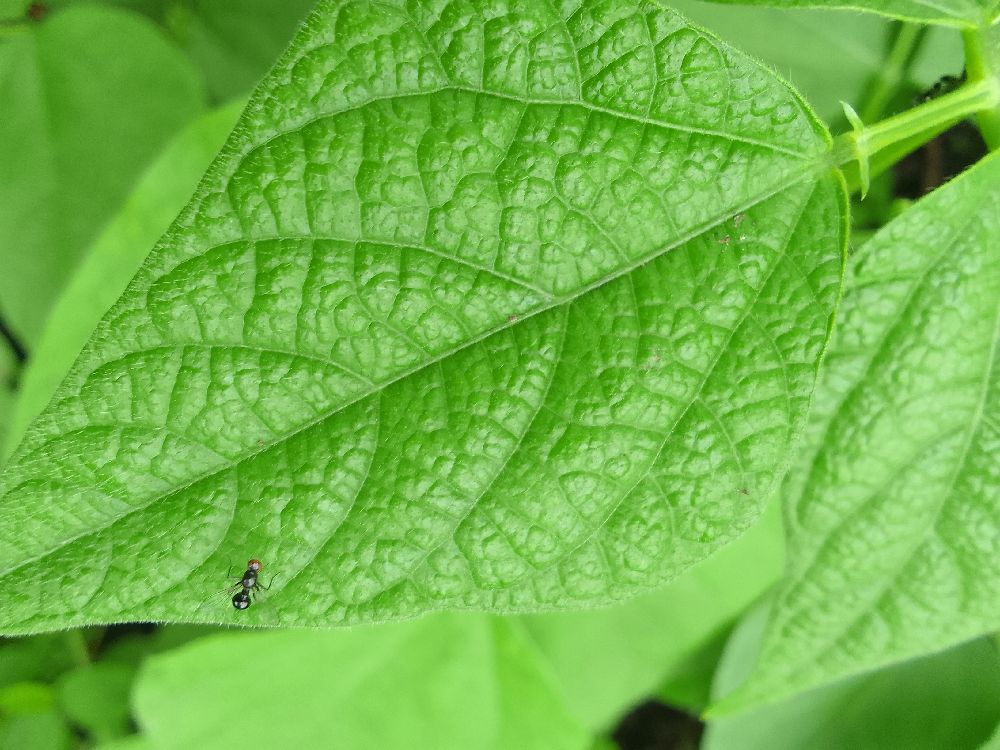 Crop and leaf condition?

common bean, healthy
